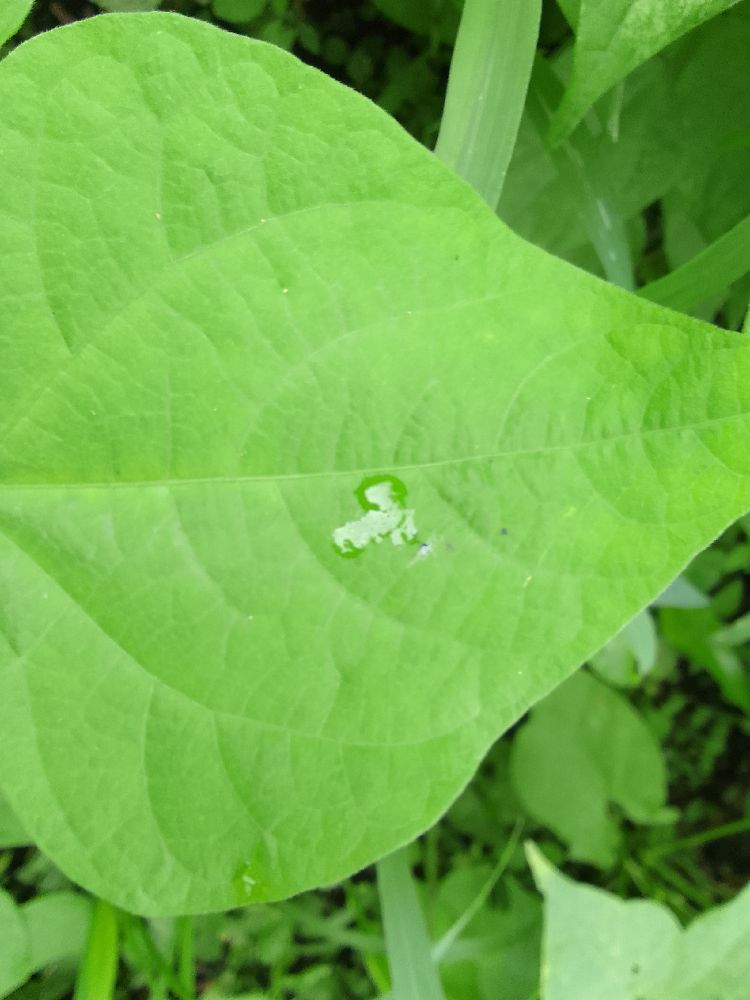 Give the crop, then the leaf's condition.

common bean, healthy
